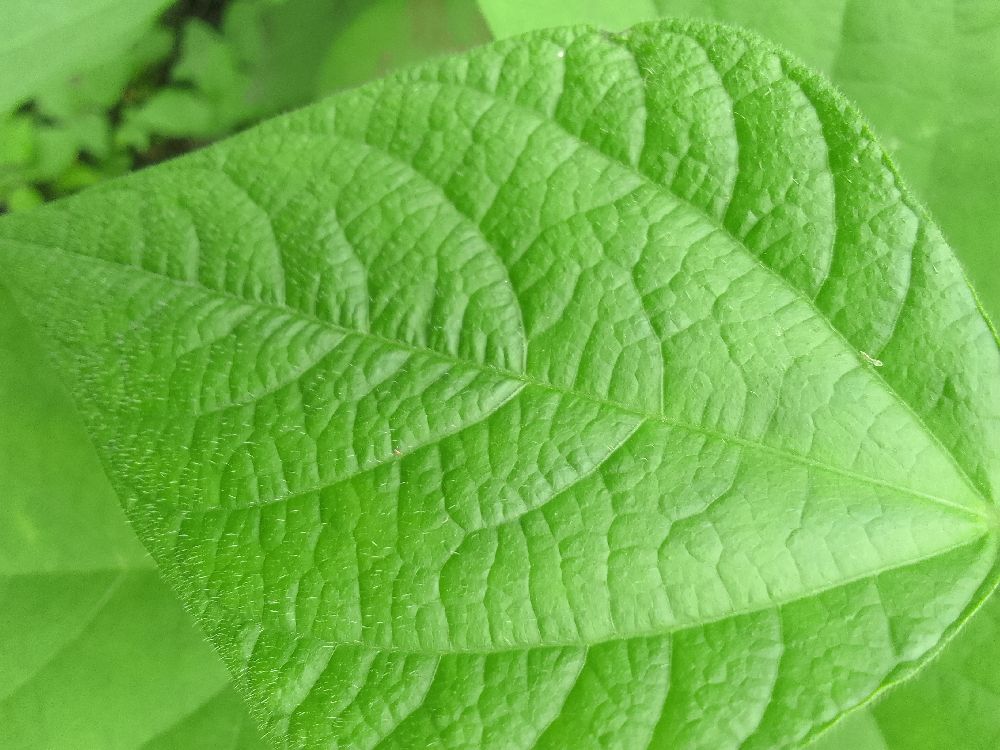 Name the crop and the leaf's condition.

common bean, healthy
